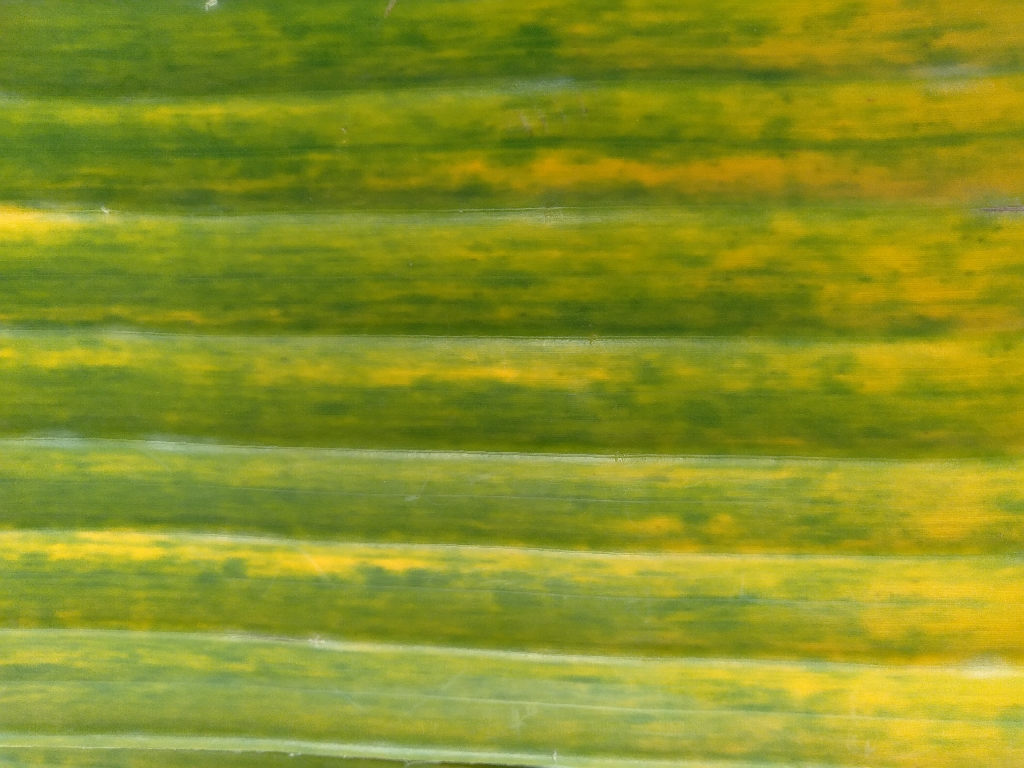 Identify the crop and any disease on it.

banana, fusarium wilt race 1
